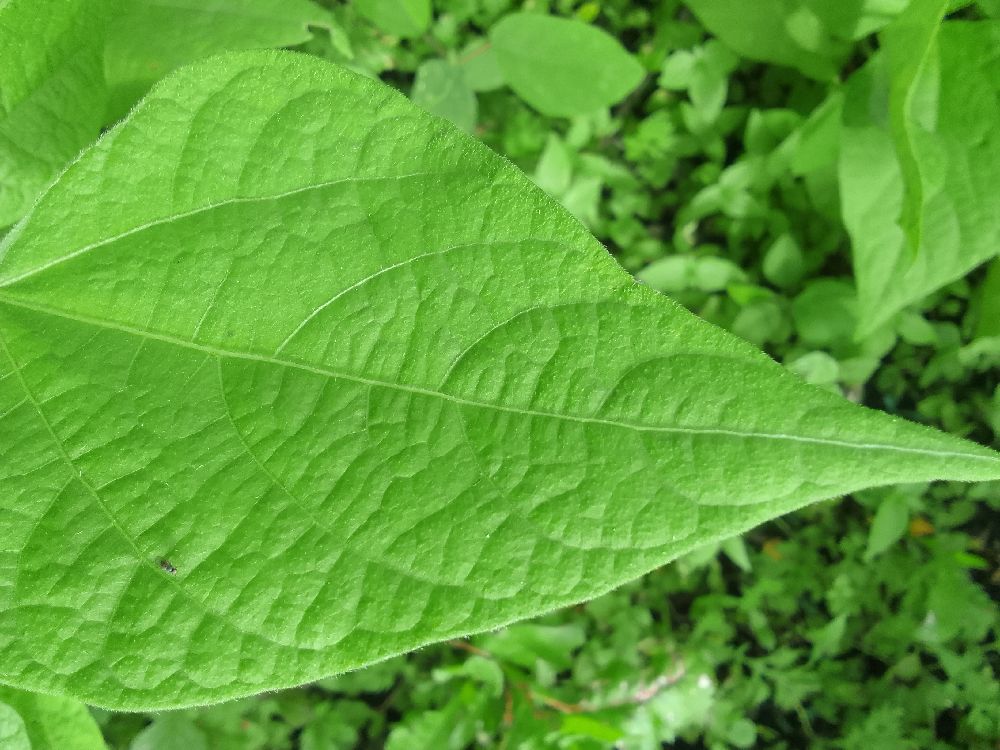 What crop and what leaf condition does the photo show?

common bean, healthy
